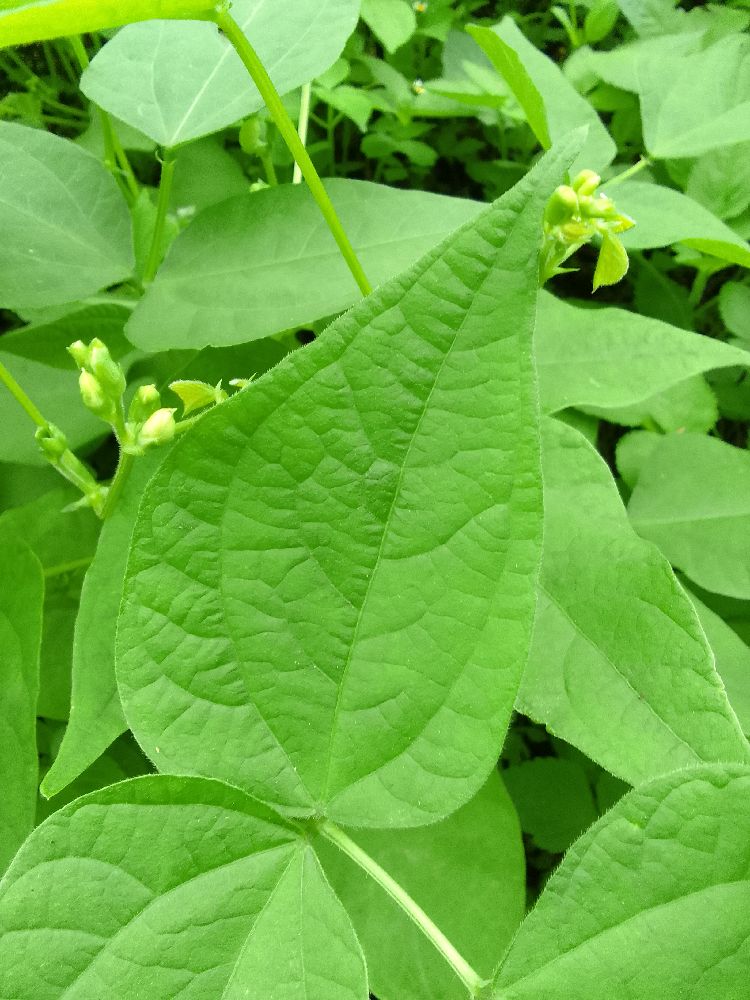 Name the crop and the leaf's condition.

common bean, healthy
